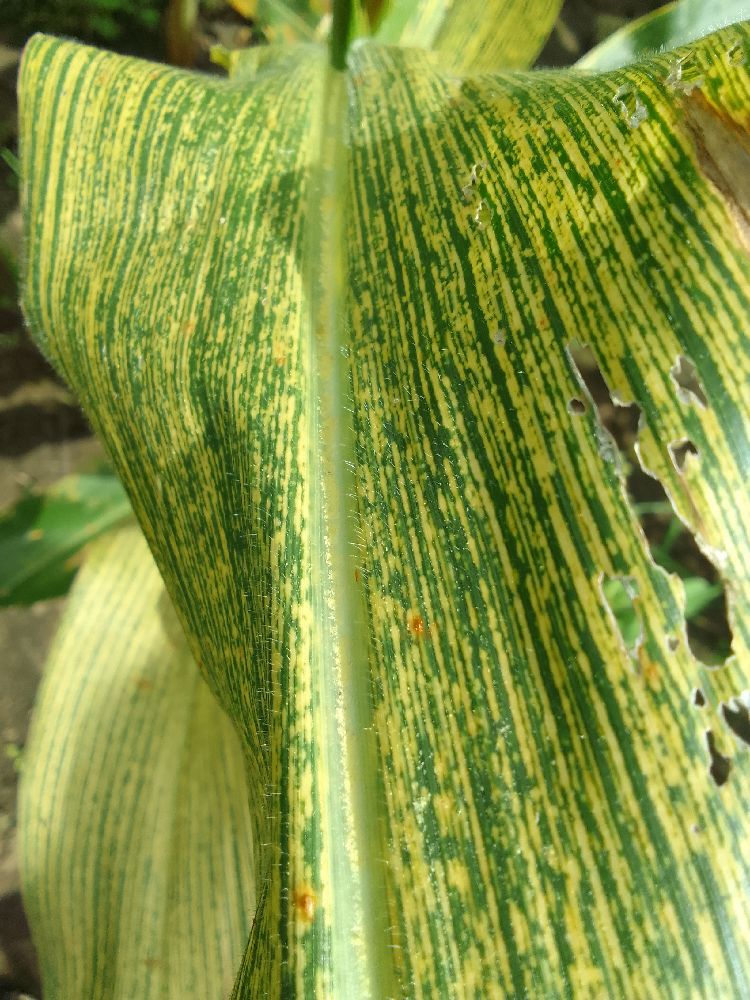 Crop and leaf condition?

maize, maize streak virus
